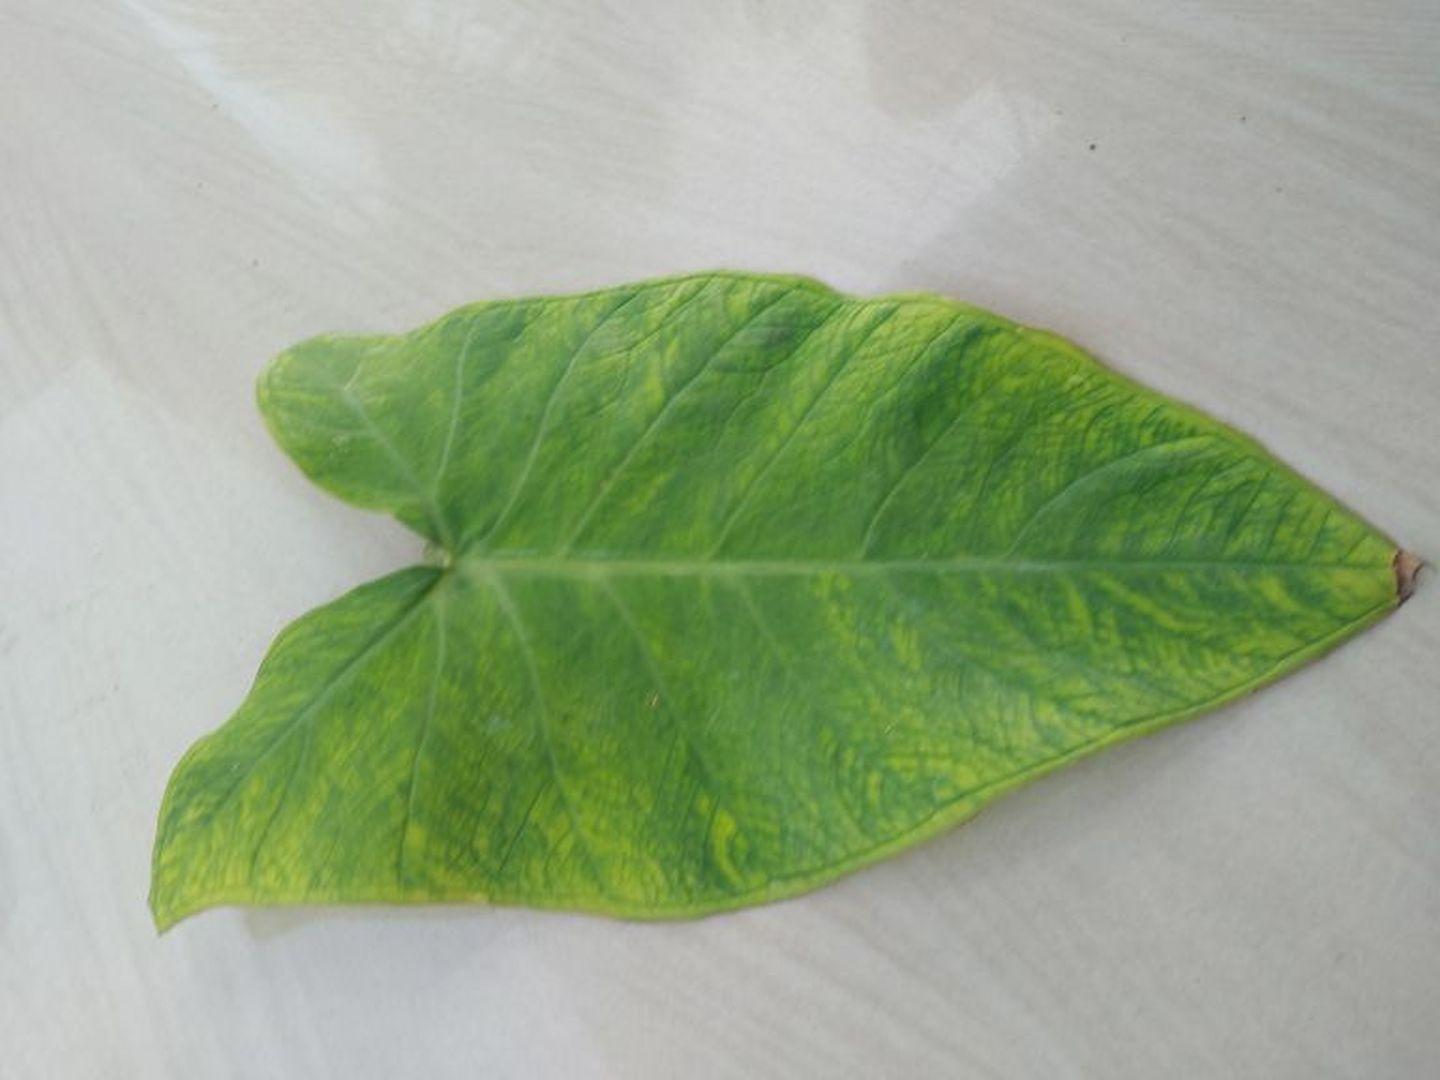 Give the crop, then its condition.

taro, mosaic
